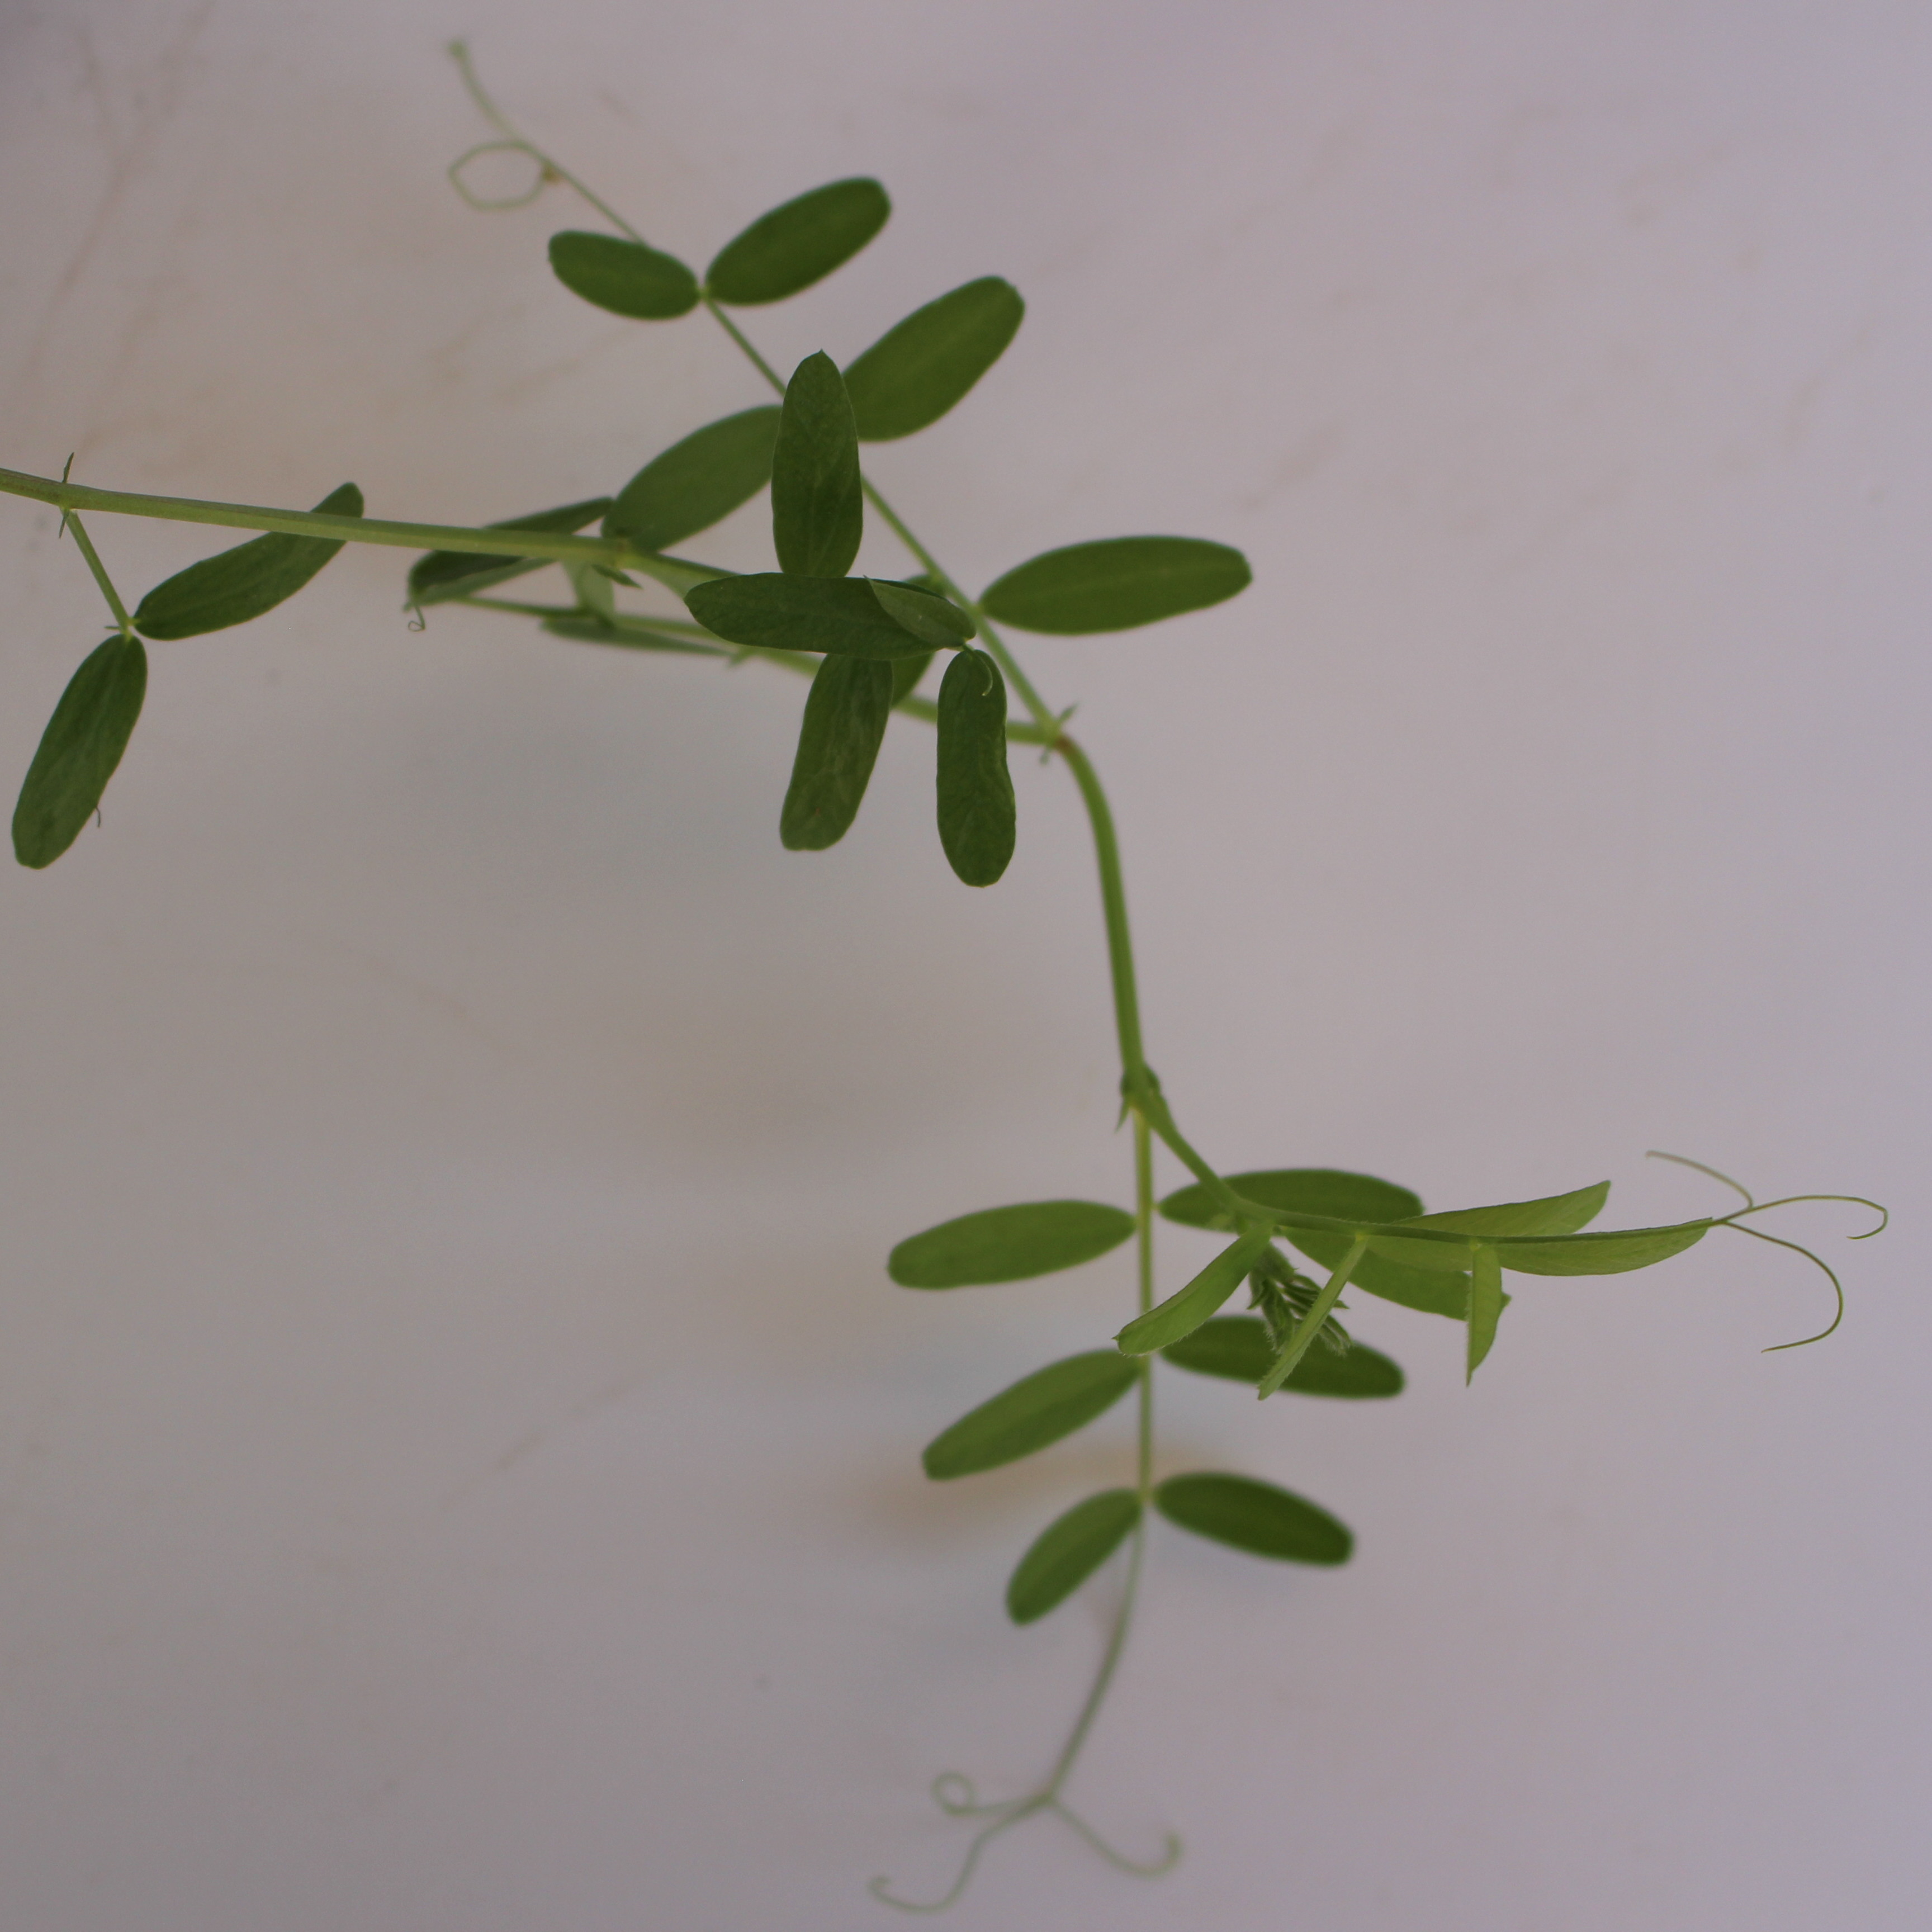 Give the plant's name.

Vicia sativa
